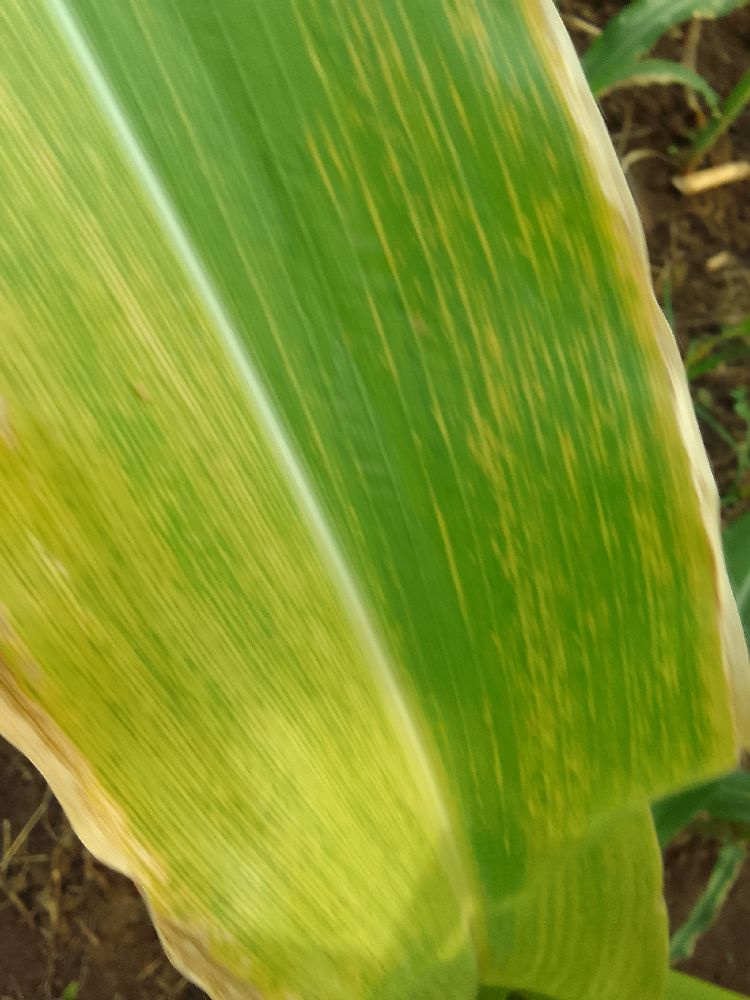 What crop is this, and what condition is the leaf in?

maize, maize lethal necrosis
